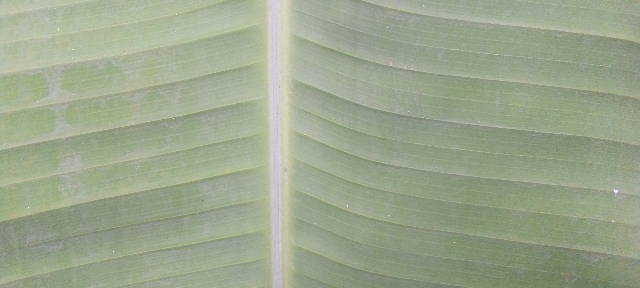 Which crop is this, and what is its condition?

banana, healthy
